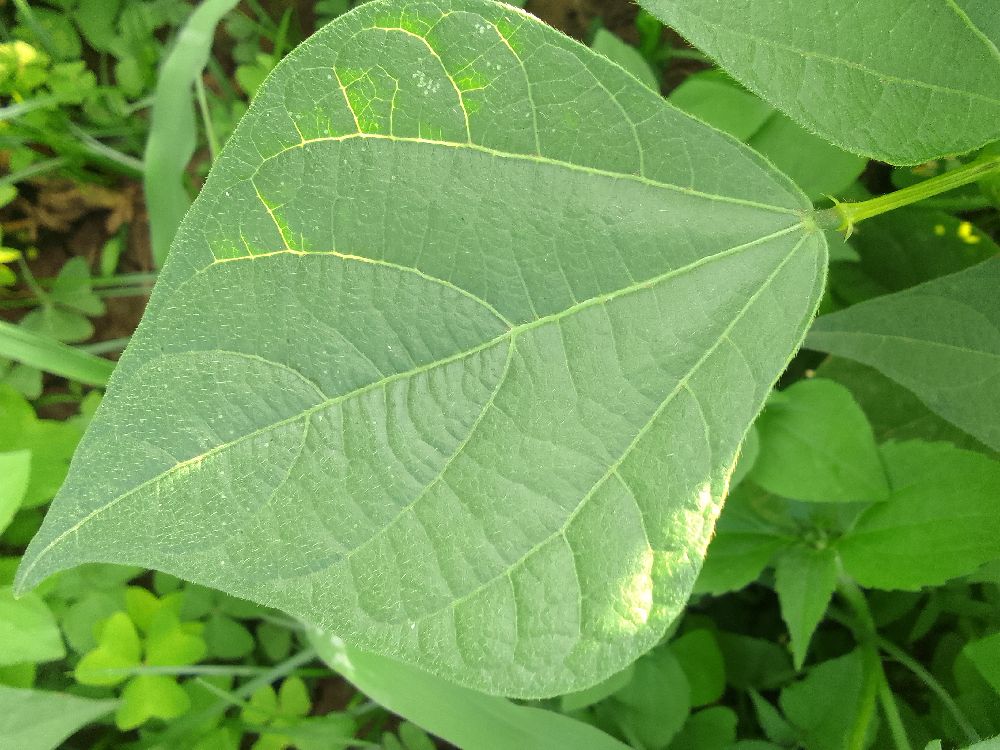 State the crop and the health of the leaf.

common bean, healthy
